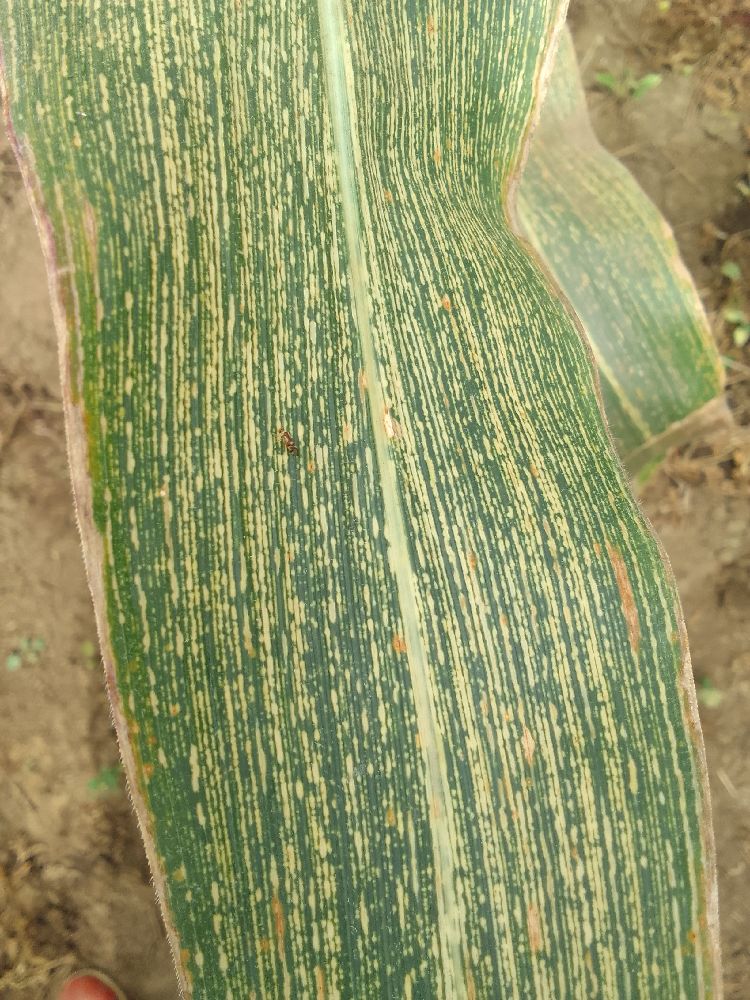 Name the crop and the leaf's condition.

maize, maize streak virus
